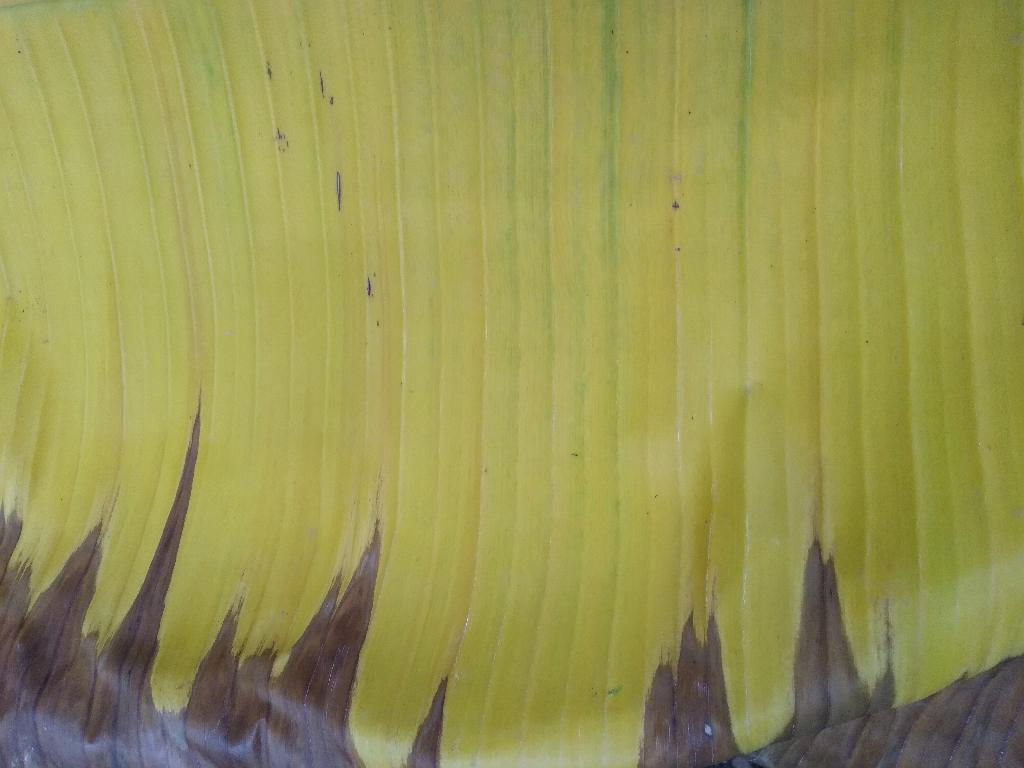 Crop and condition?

banana, fusarium wilt race 1
